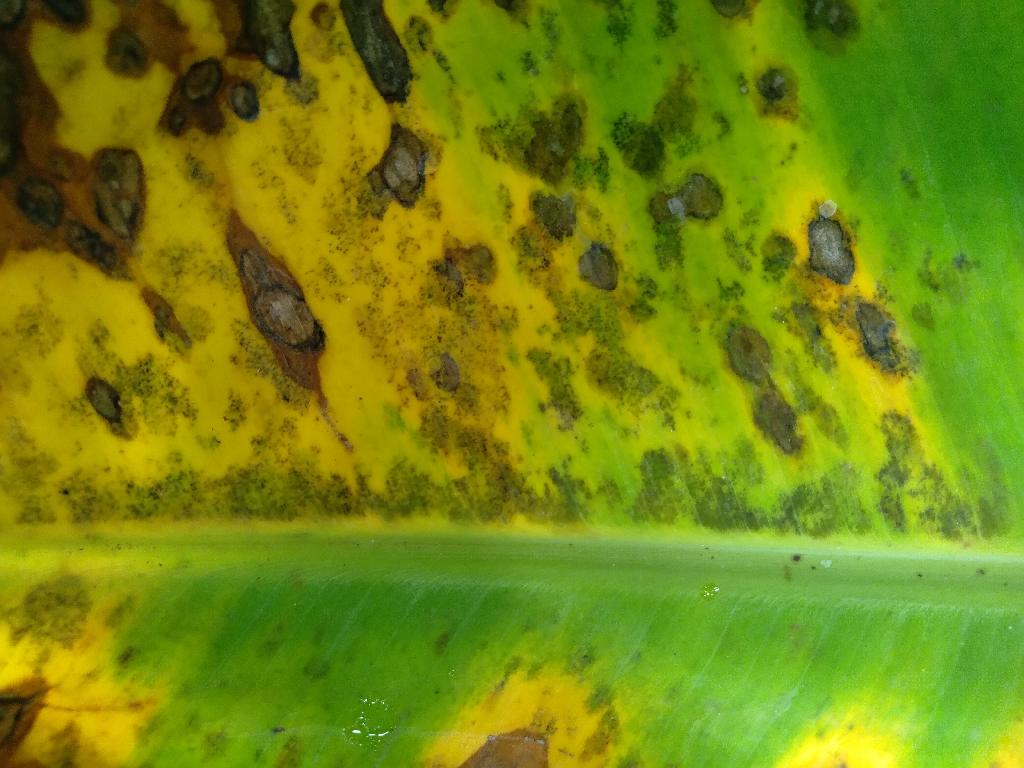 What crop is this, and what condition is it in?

banana, black sigatoka
